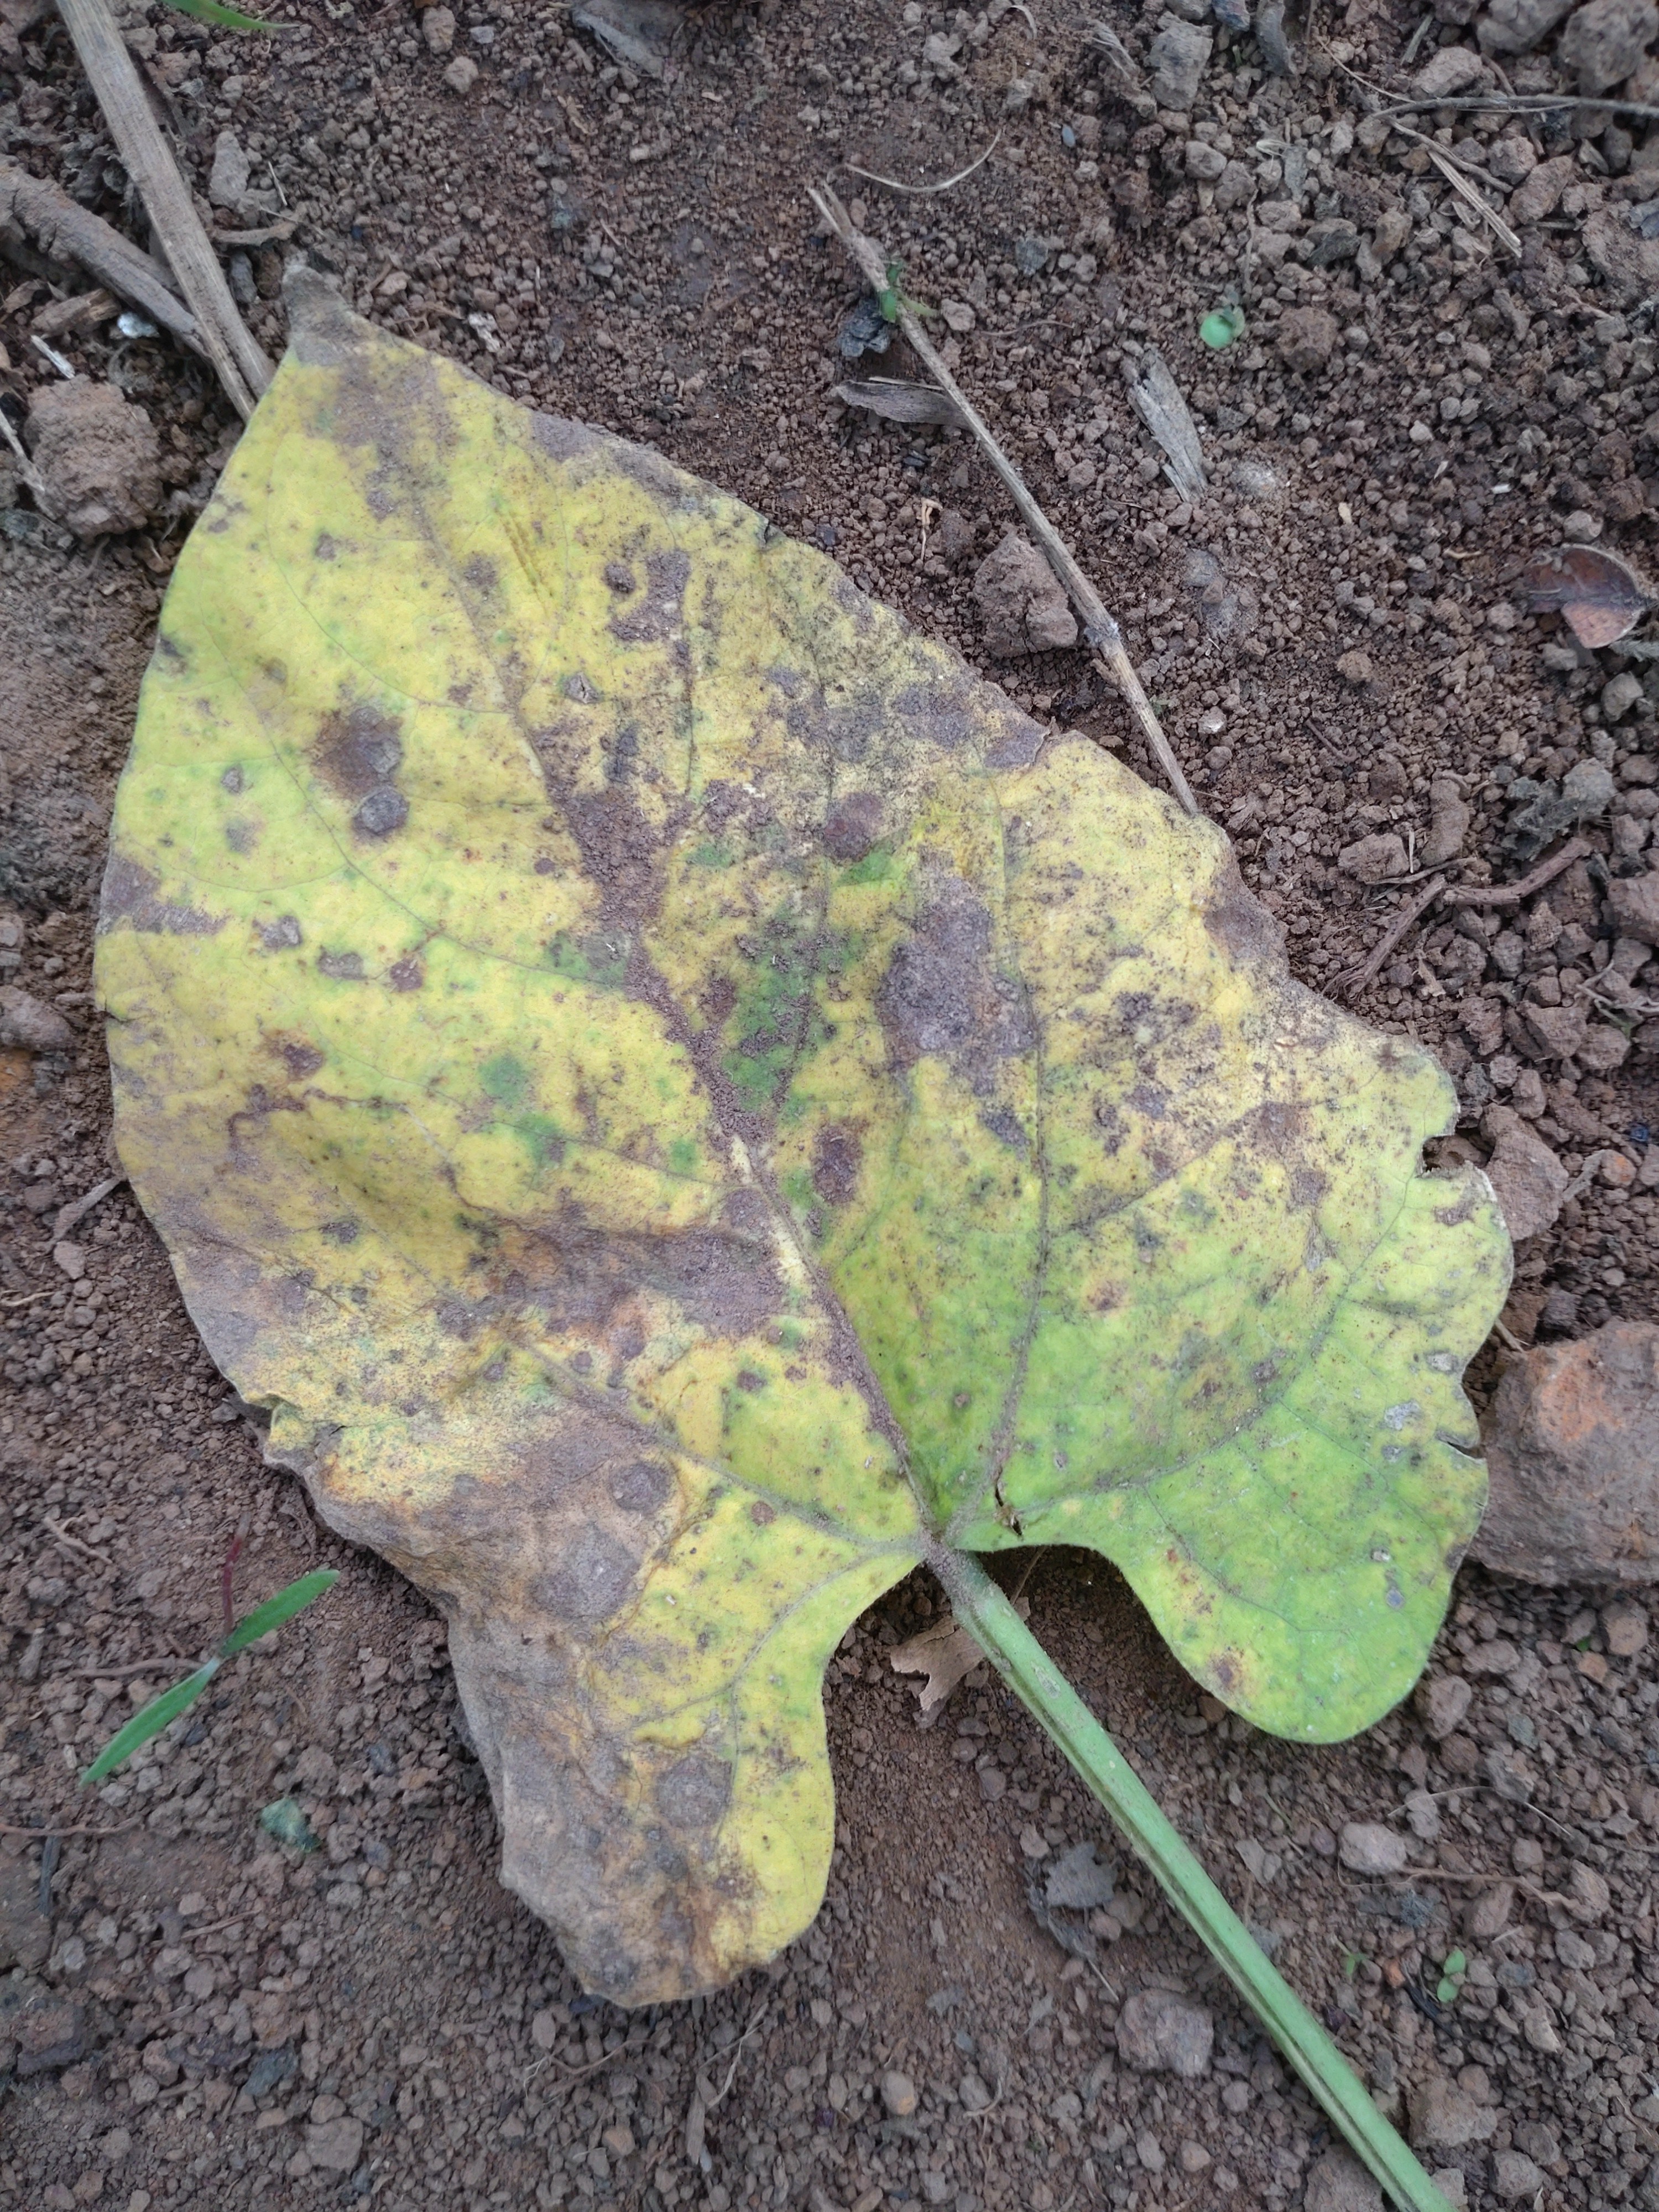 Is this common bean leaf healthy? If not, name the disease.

anthracnose
